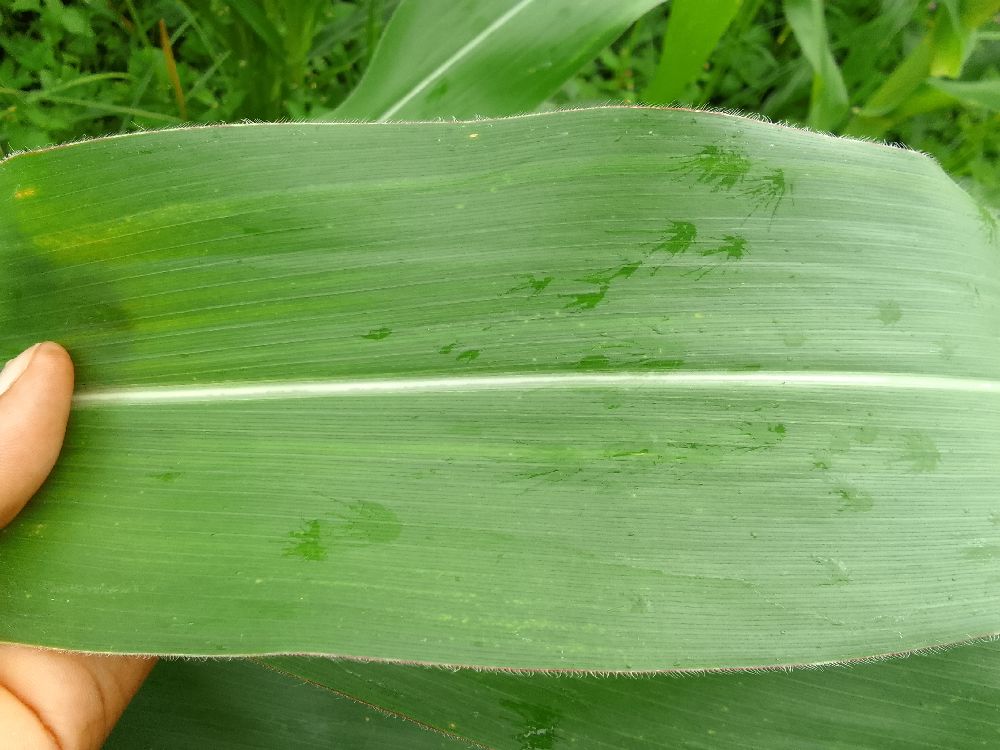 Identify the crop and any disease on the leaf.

maize, healthy
